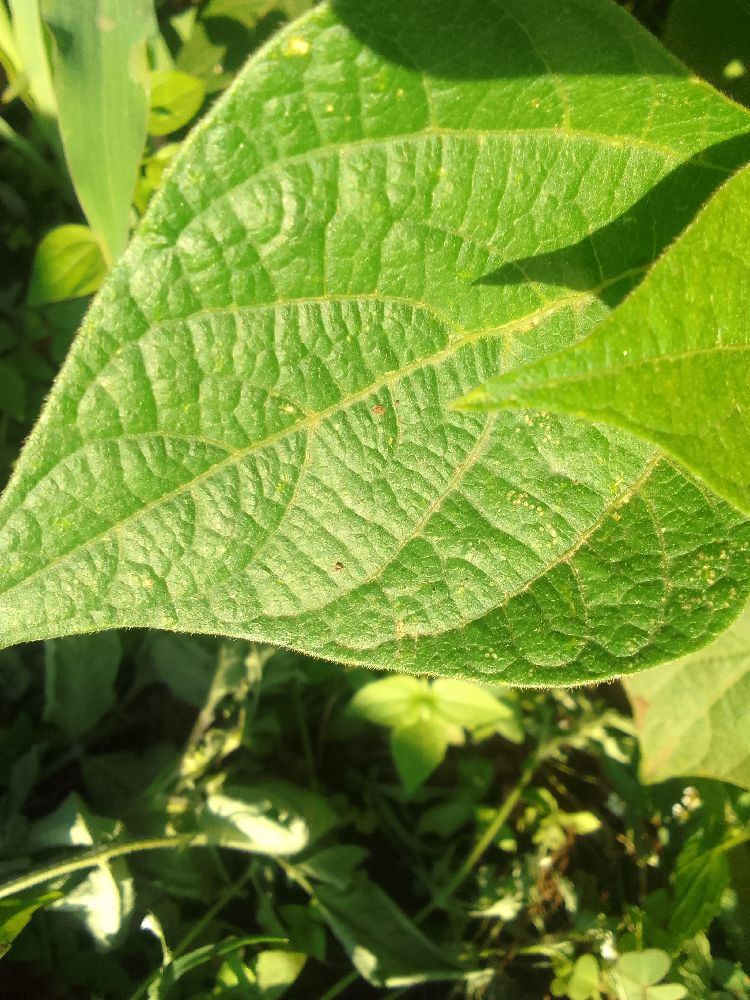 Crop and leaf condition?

common bean, healthy
